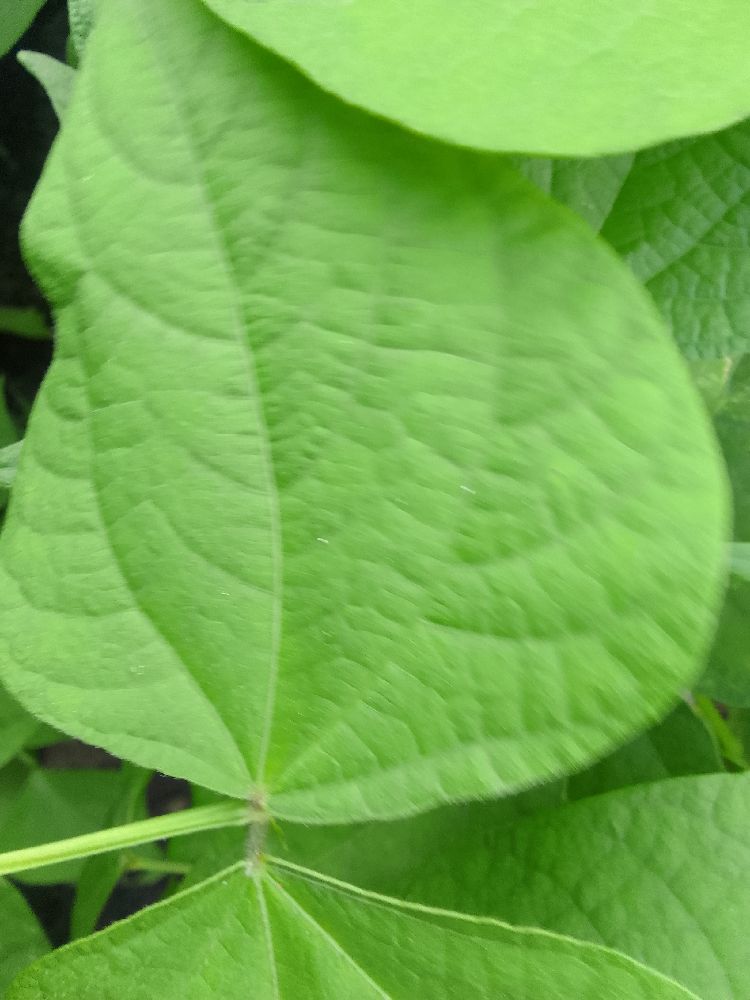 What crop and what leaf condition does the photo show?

common bean, healthy
